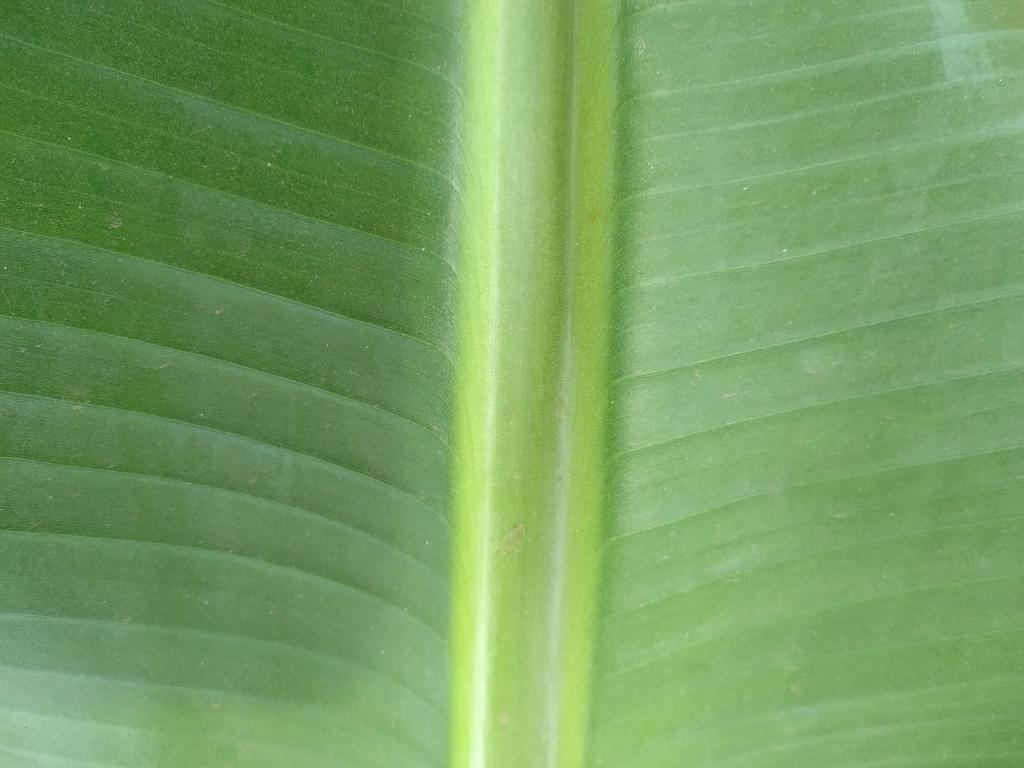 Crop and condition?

banana, healthy
